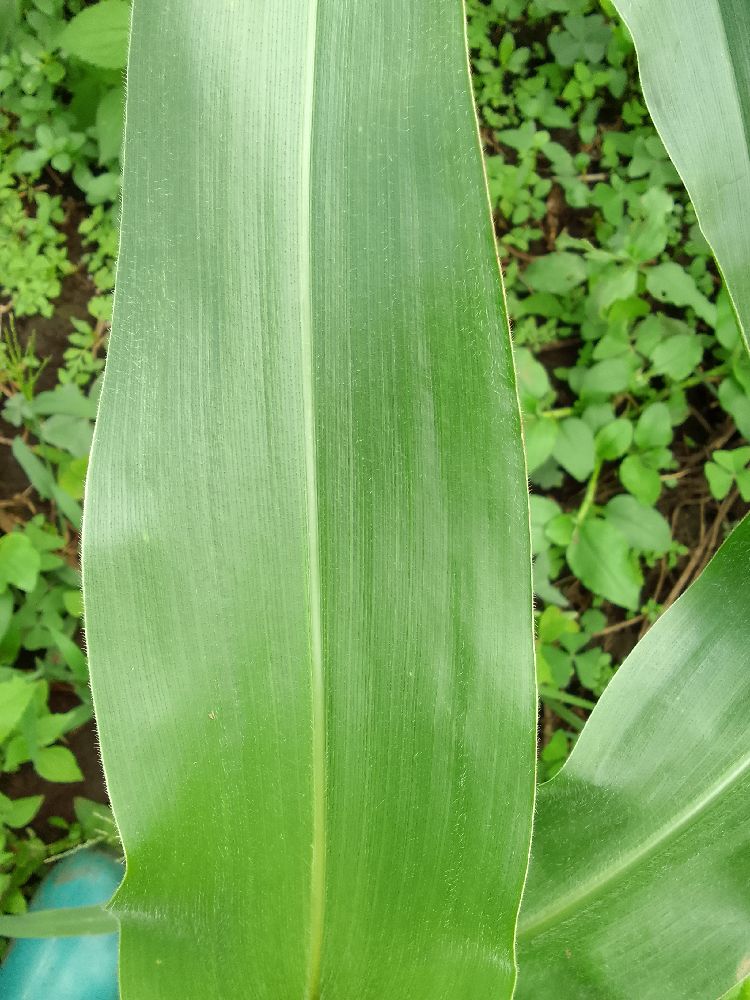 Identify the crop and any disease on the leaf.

maize, healthy
